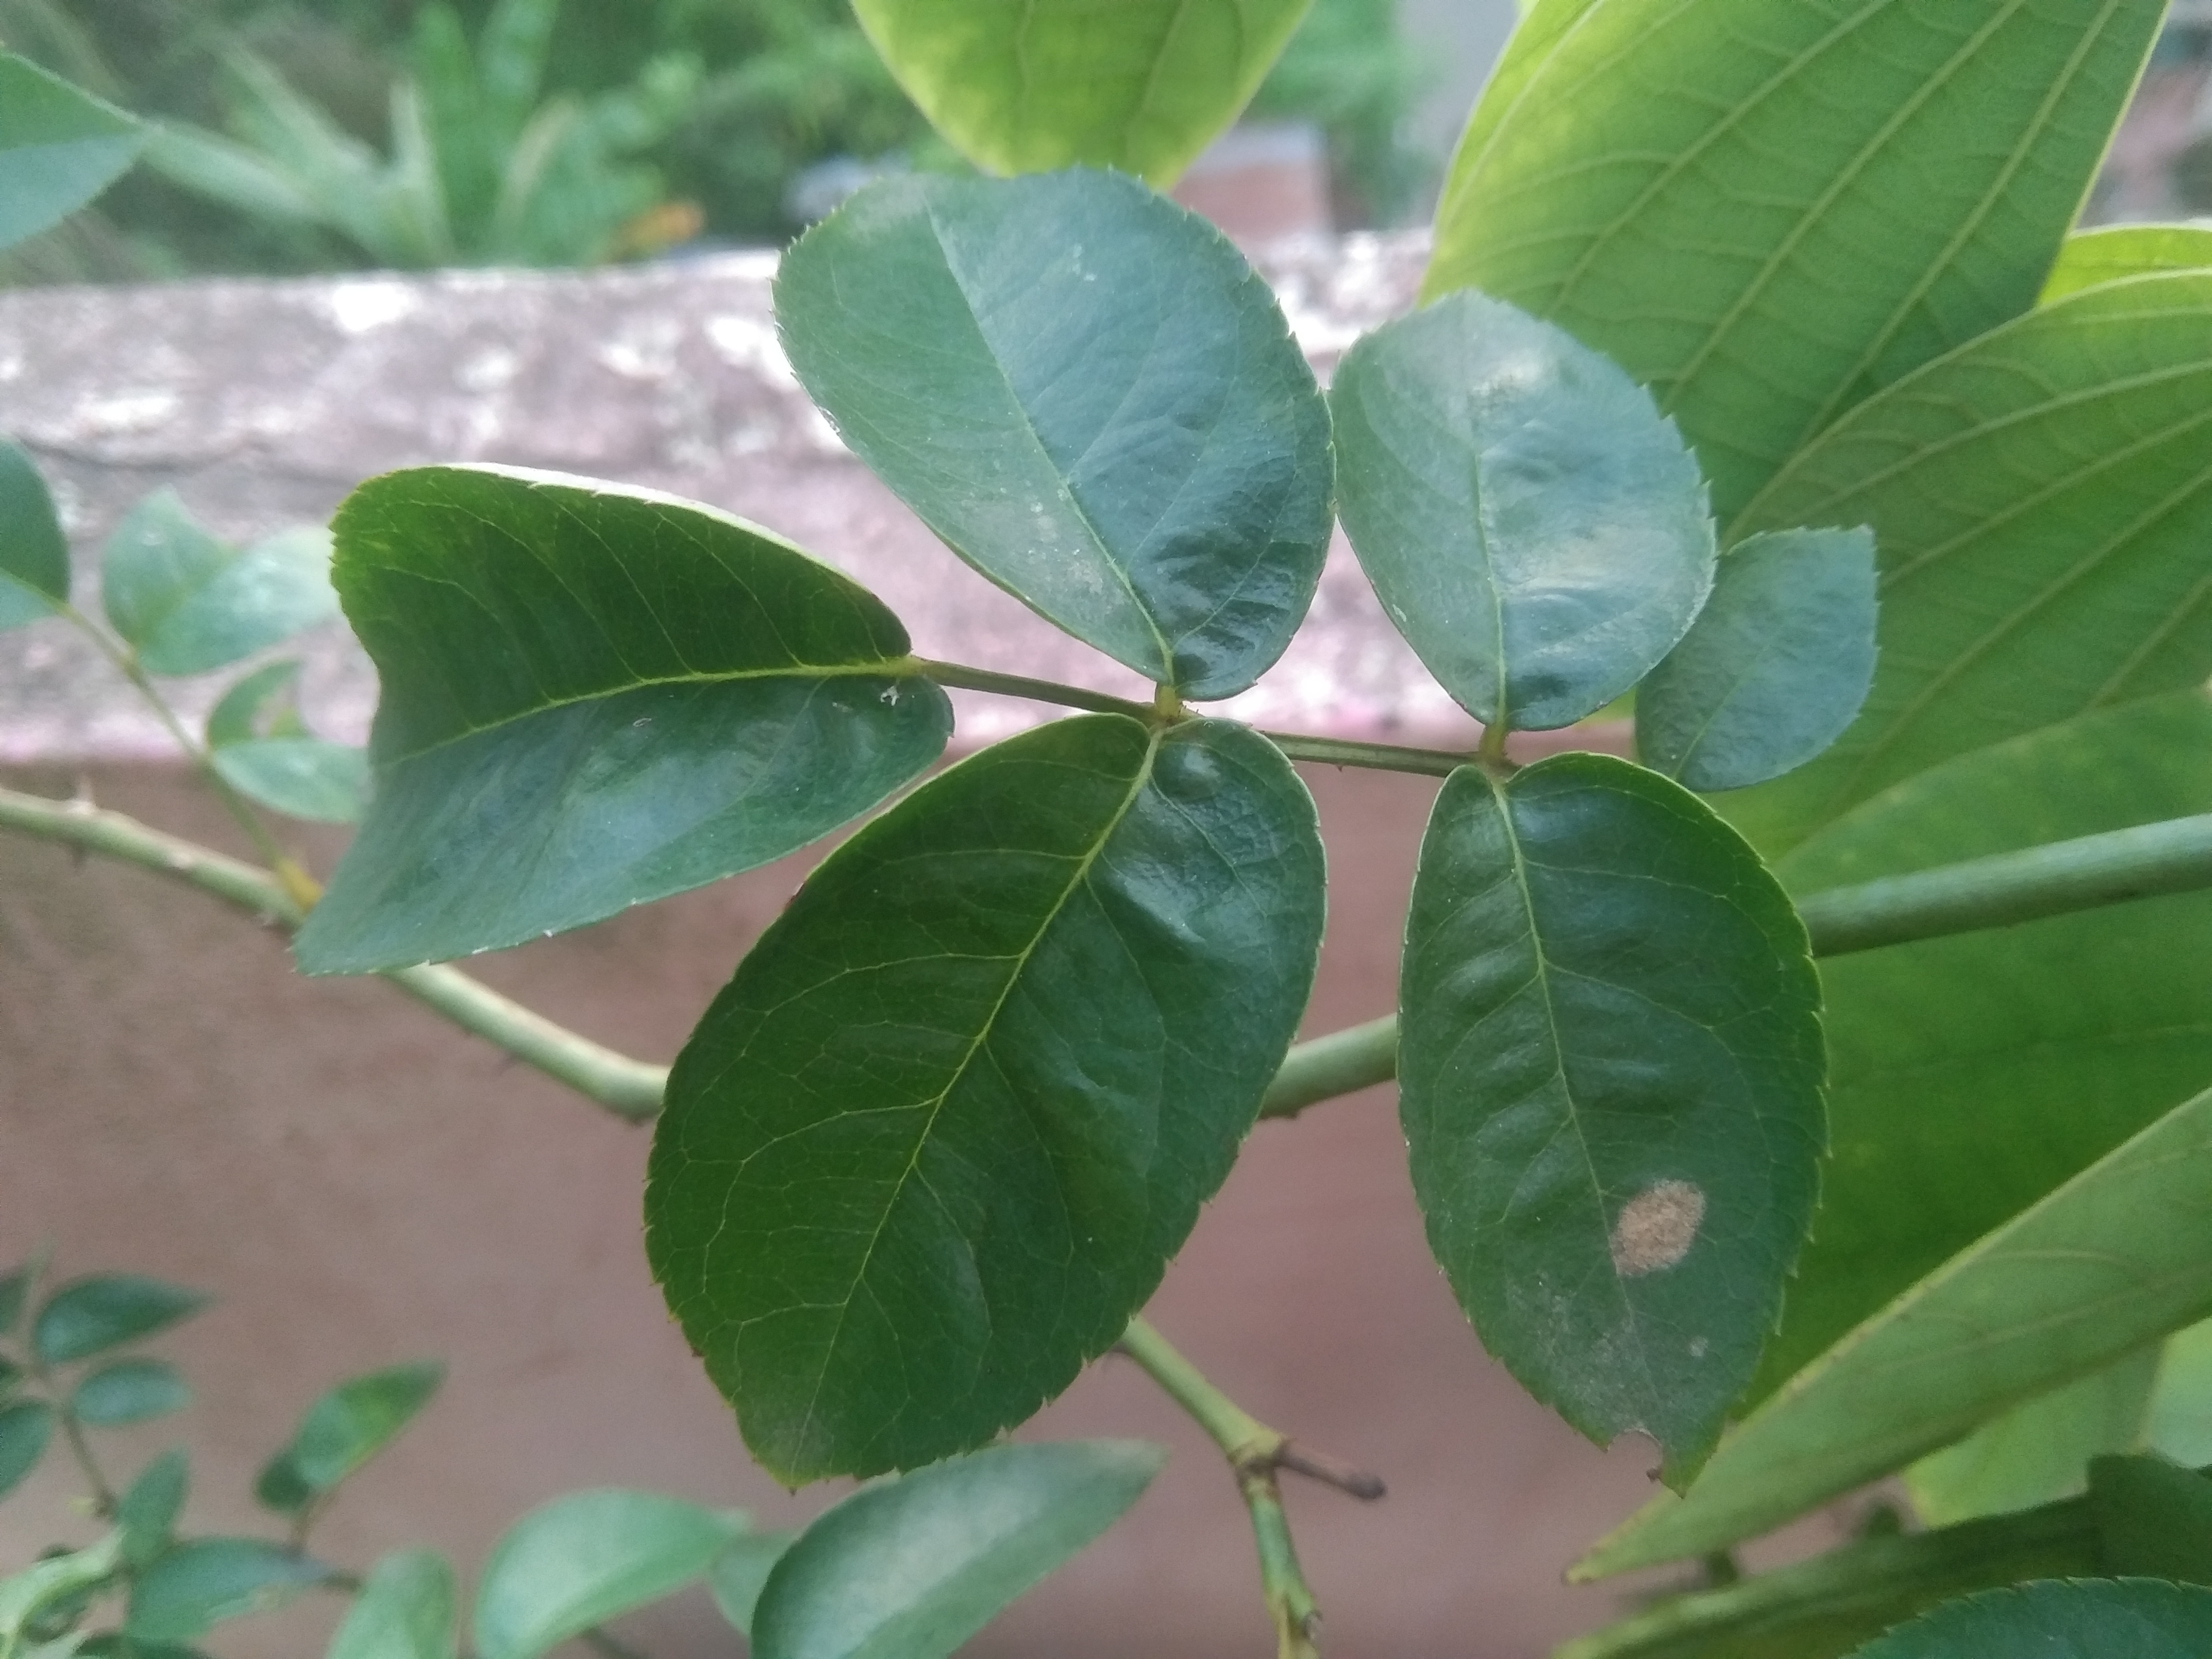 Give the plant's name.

rose
